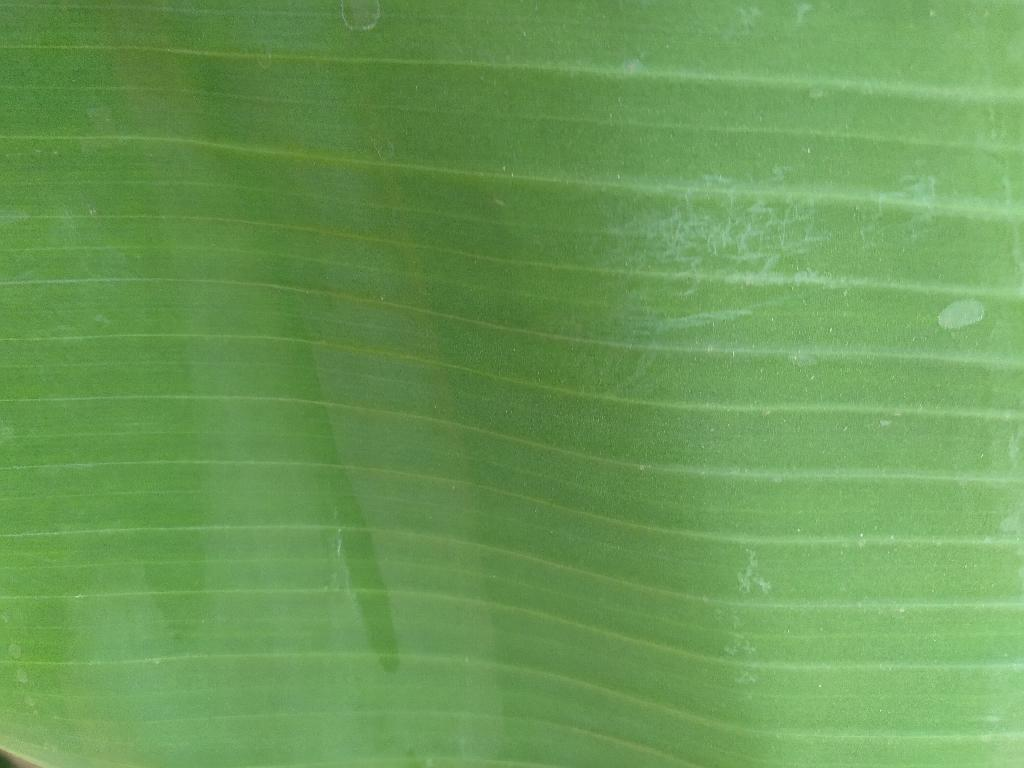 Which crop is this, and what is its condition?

banana, healthy
